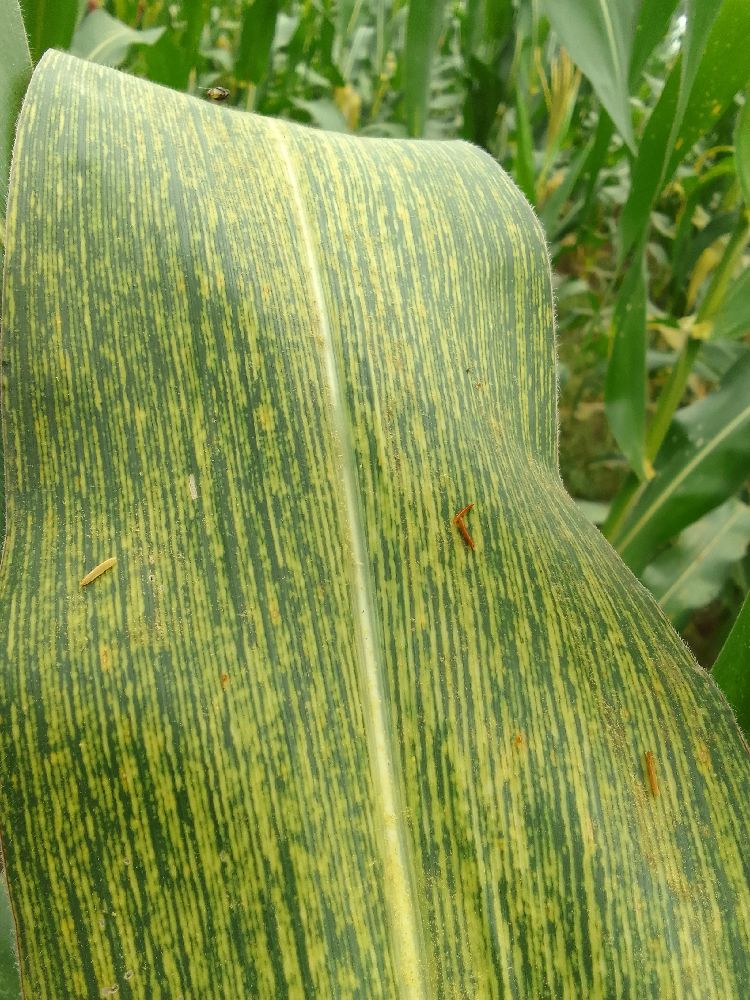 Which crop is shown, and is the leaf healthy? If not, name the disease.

maize, maize streak virus
